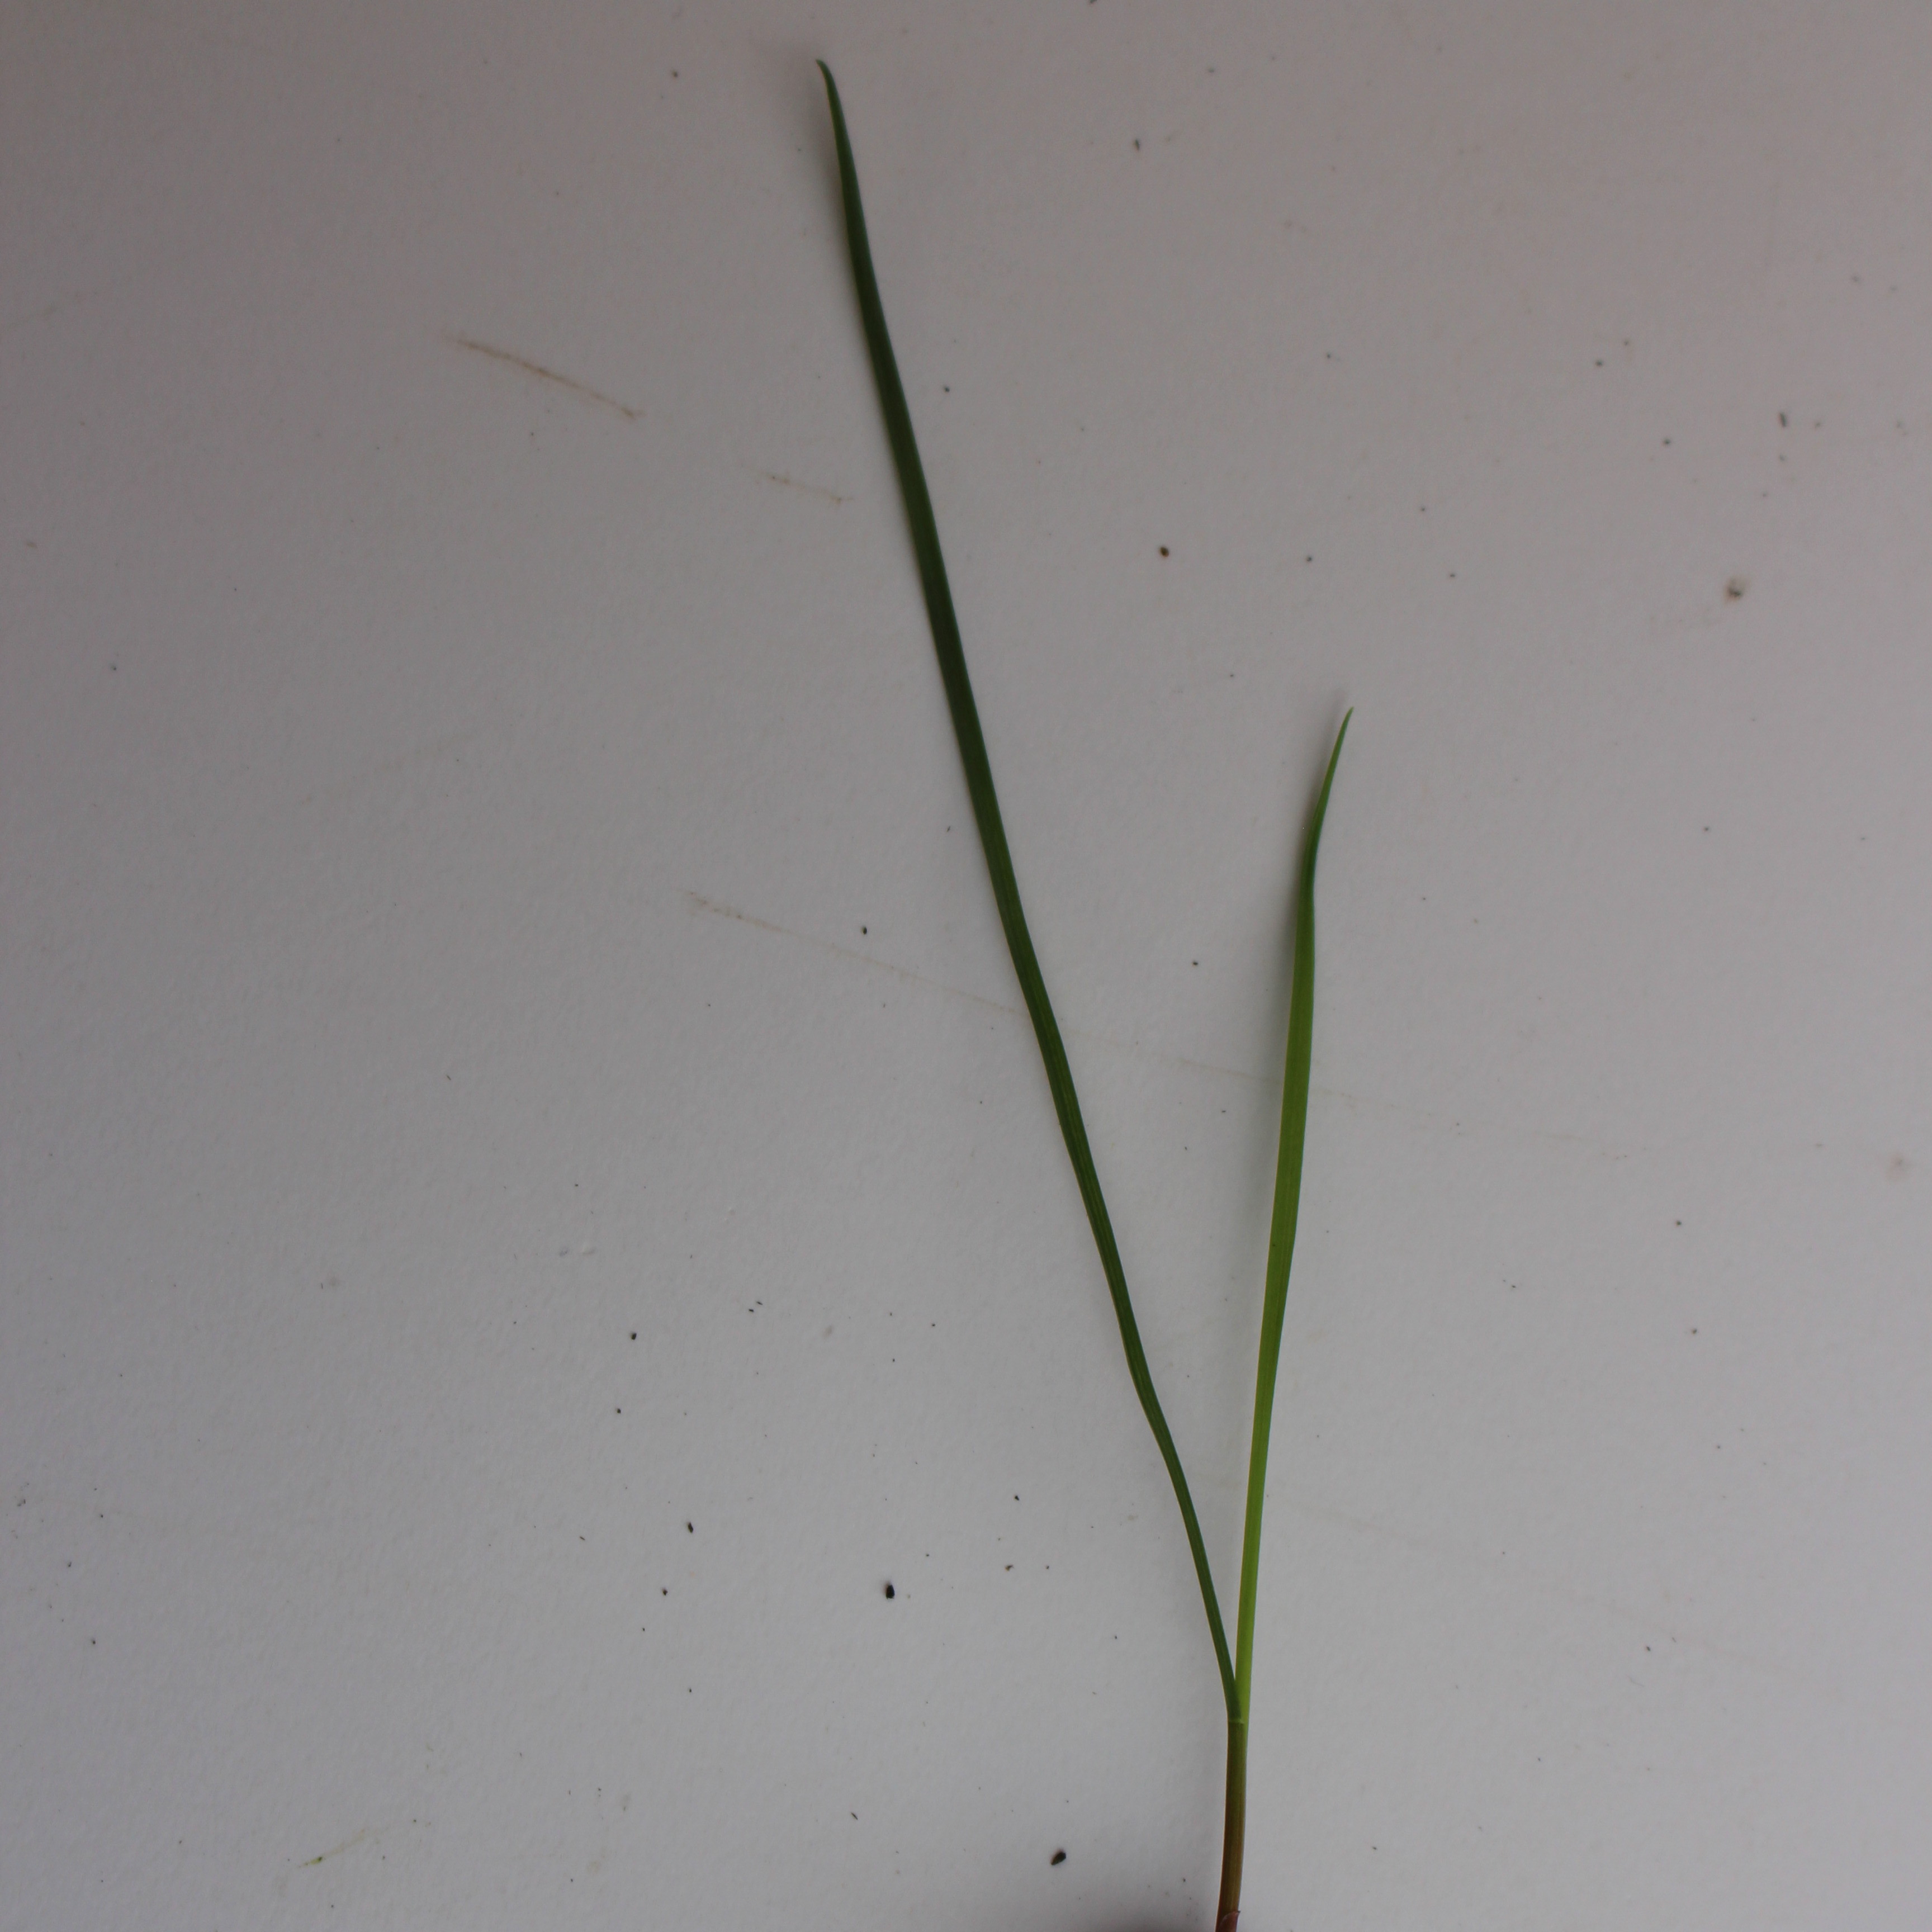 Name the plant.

Lolium multiflorum
